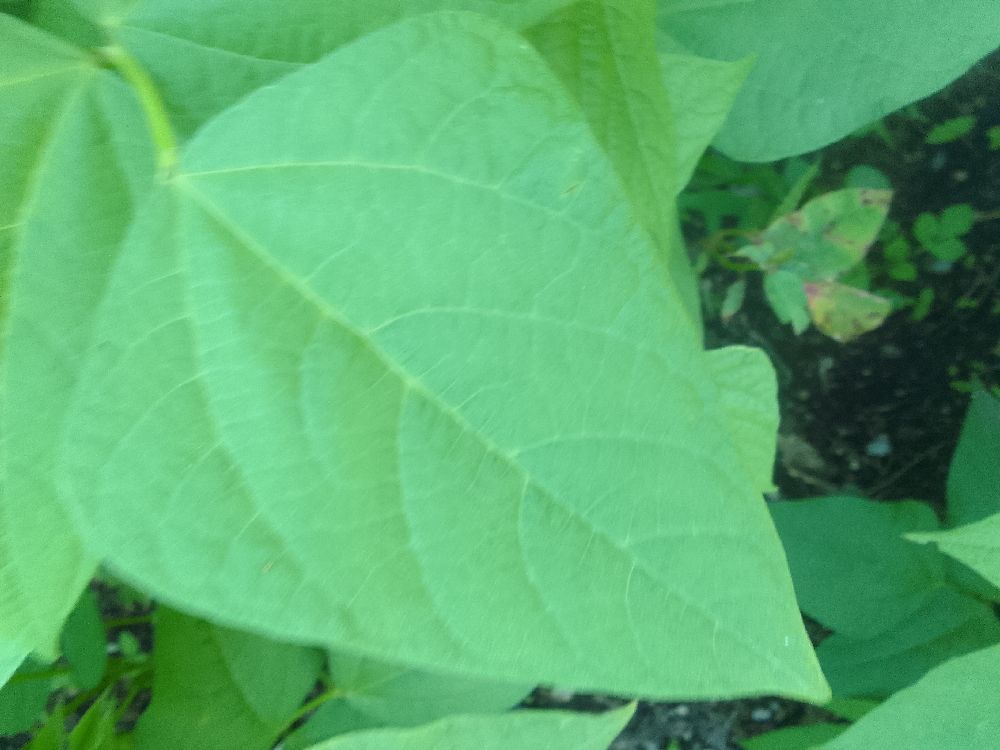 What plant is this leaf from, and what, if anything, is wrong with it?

common bean, healthy
